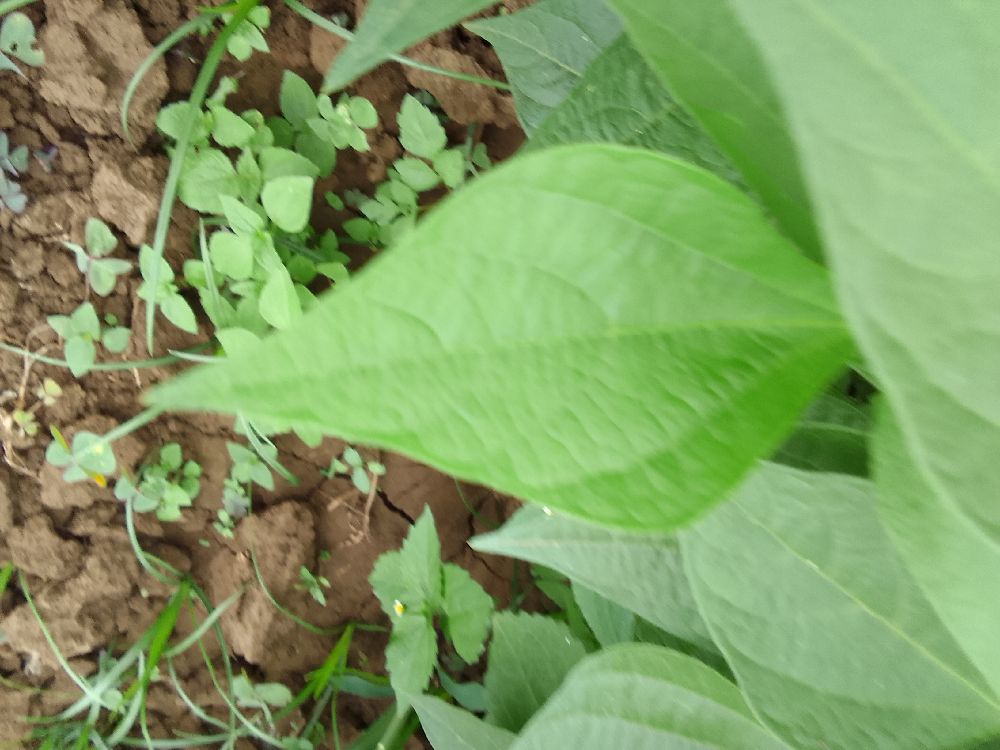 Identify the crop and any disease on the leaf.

common bean, healthy
